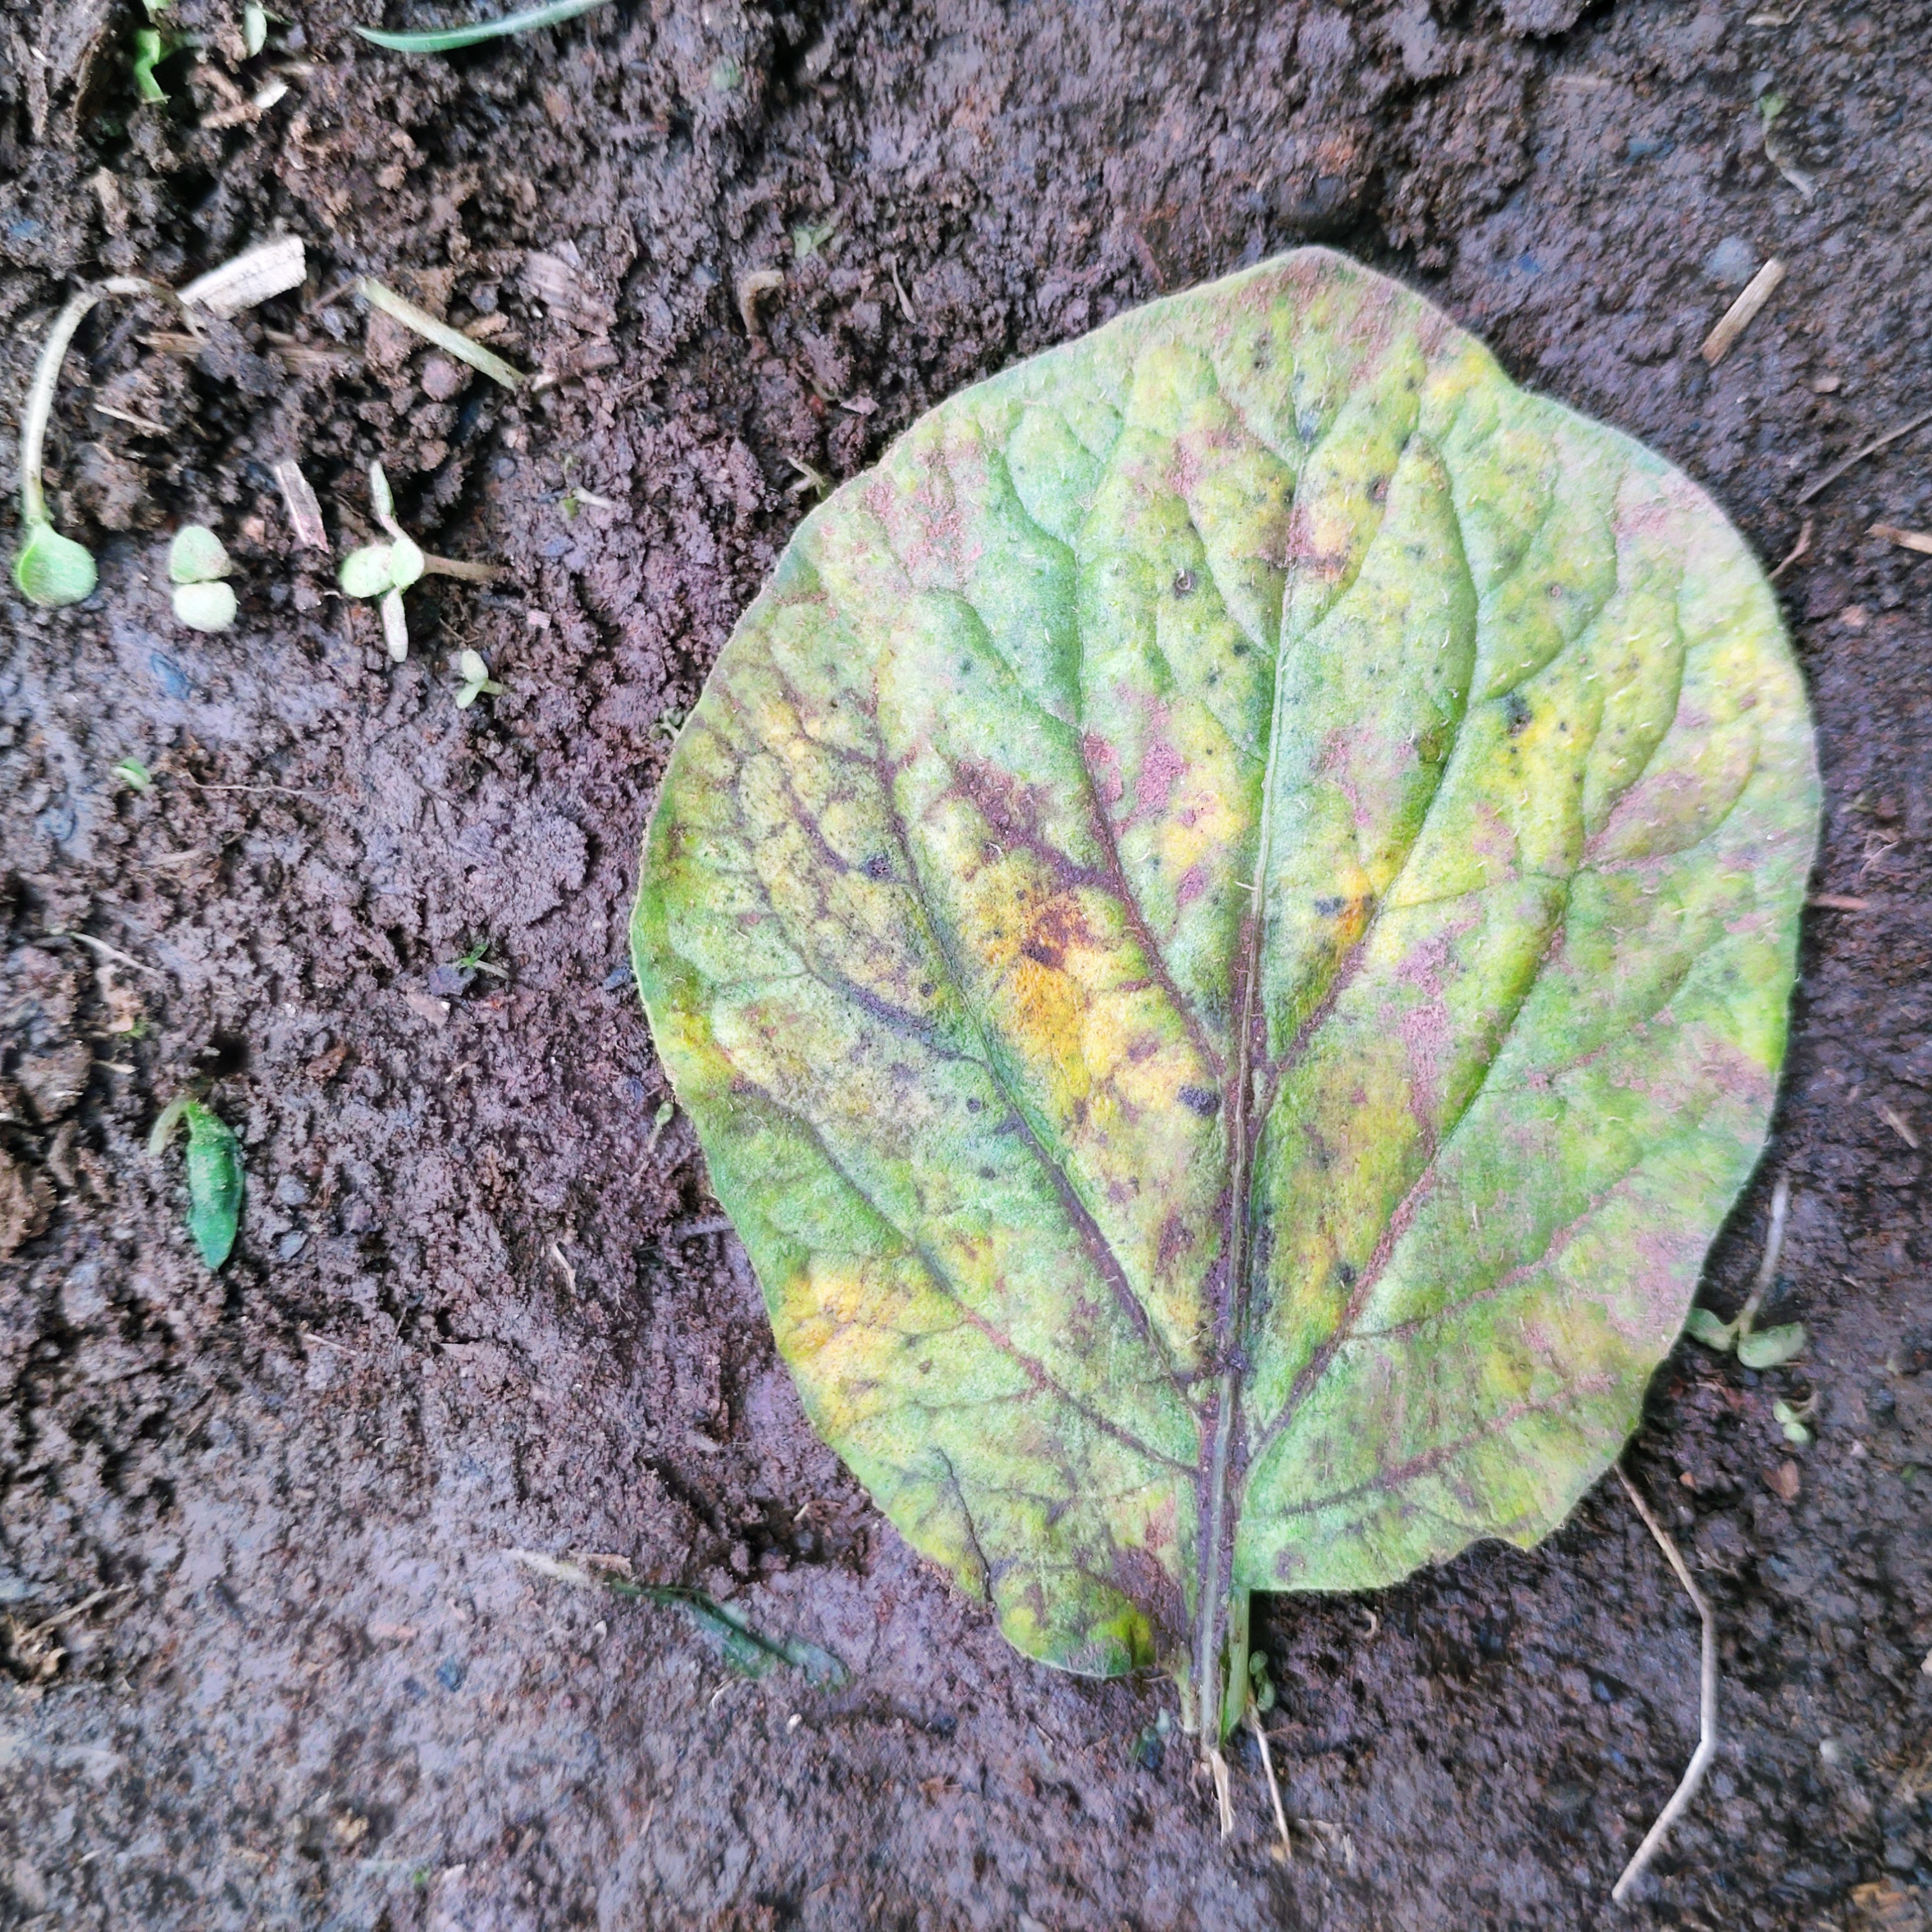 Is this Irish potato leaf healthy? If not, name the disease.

late blight
